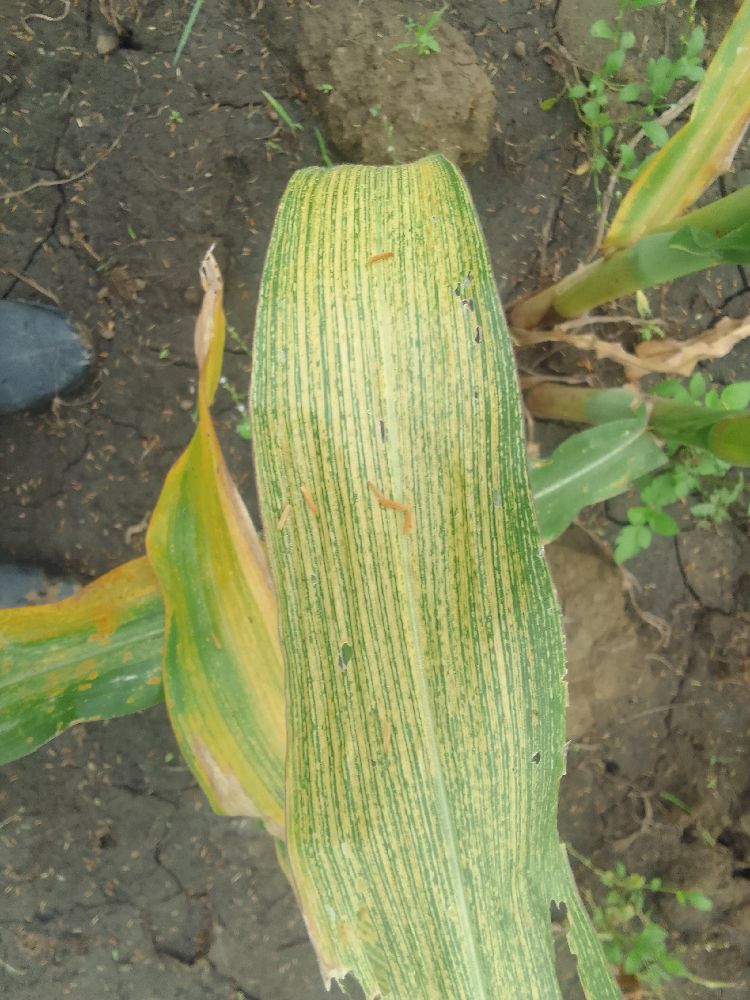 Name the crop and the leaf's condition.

maize, maize streak virus
